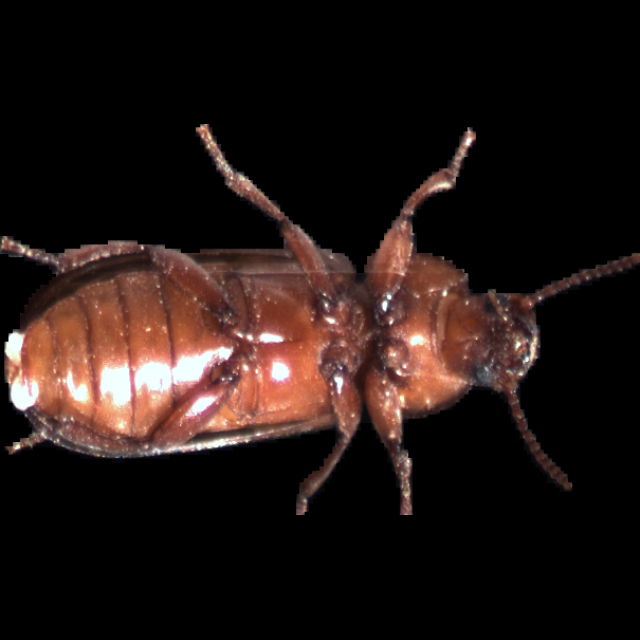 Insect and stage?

mealworm beetle
